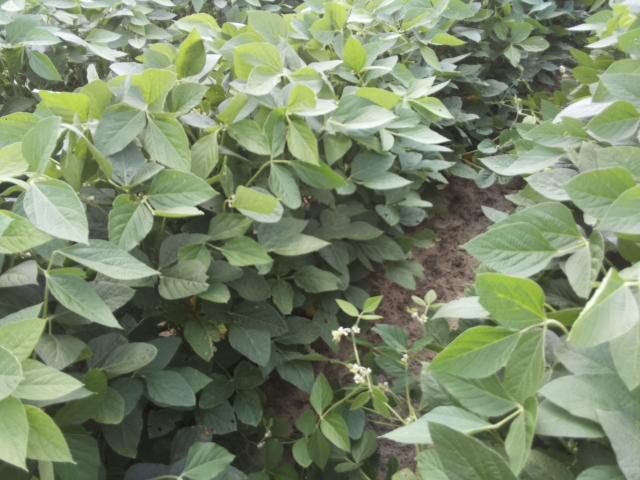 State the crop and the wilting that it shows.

soybean, leaves with no wilting
